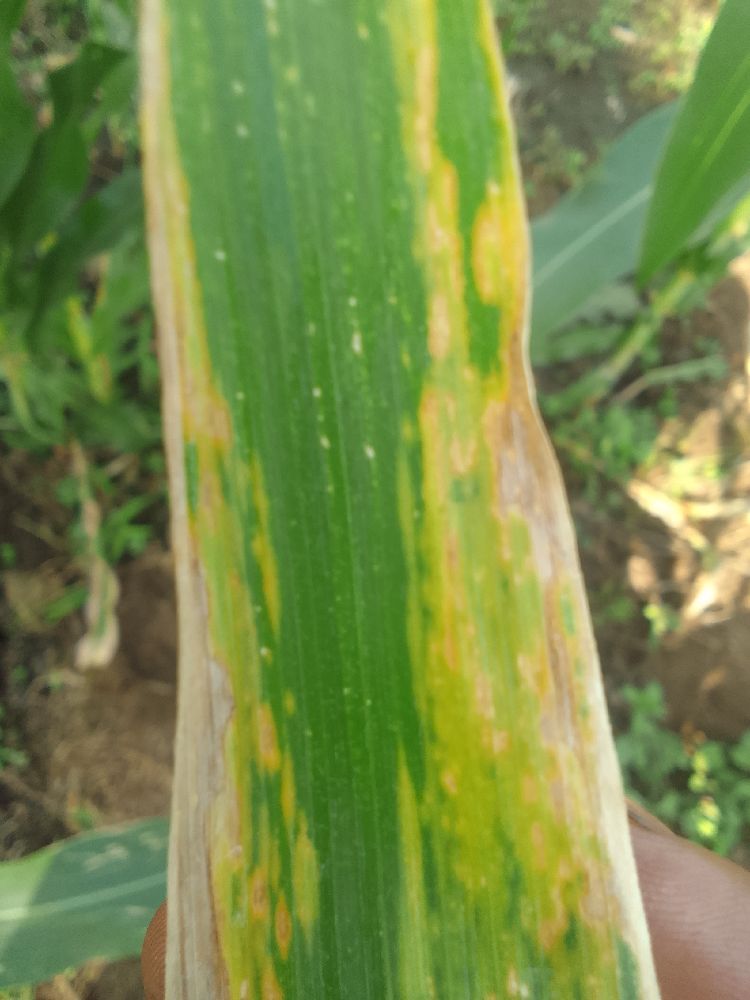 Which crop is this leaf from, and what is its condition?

maize, maize lethal necrosis
